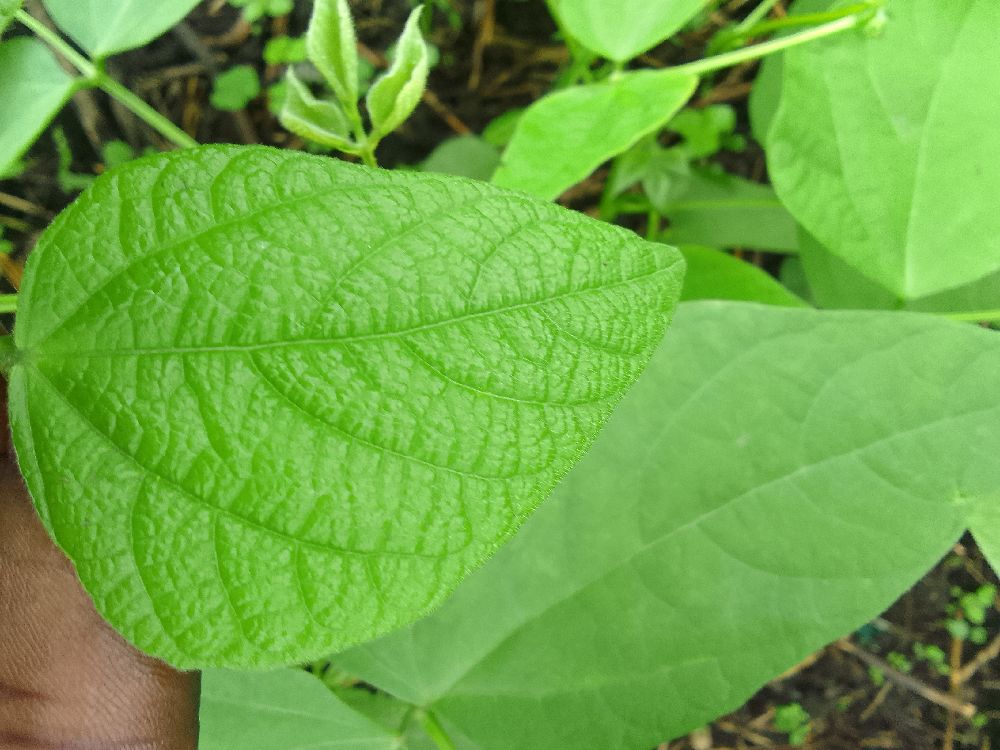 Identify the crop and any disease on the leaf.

common bean, healthy
